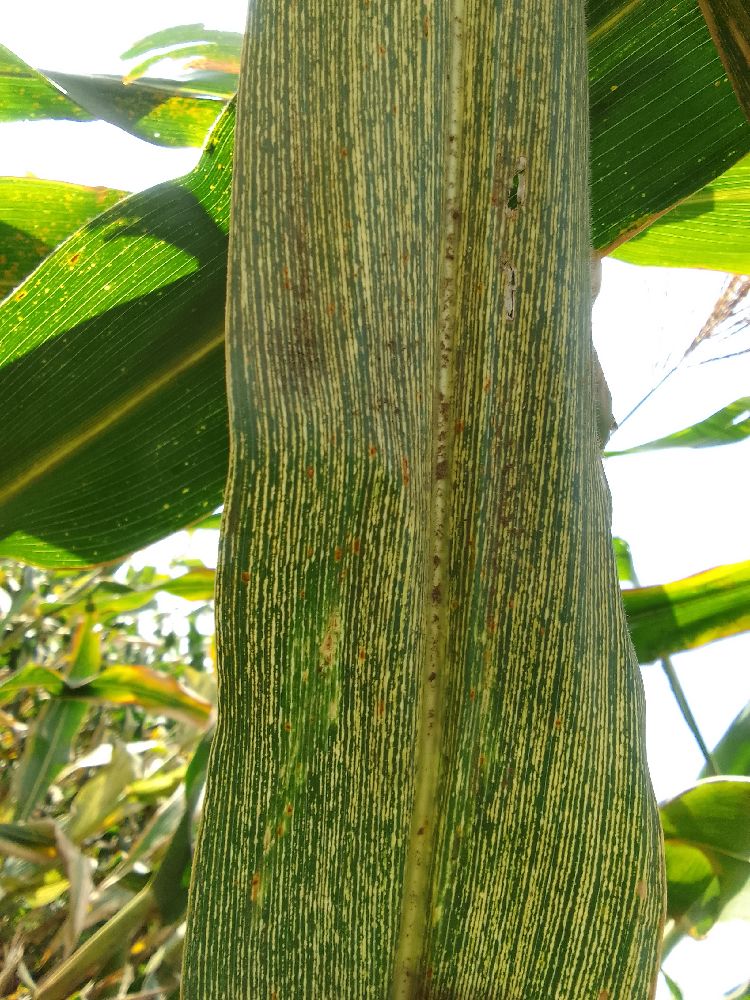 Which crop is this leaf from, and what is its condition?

maize, maize streak virus
